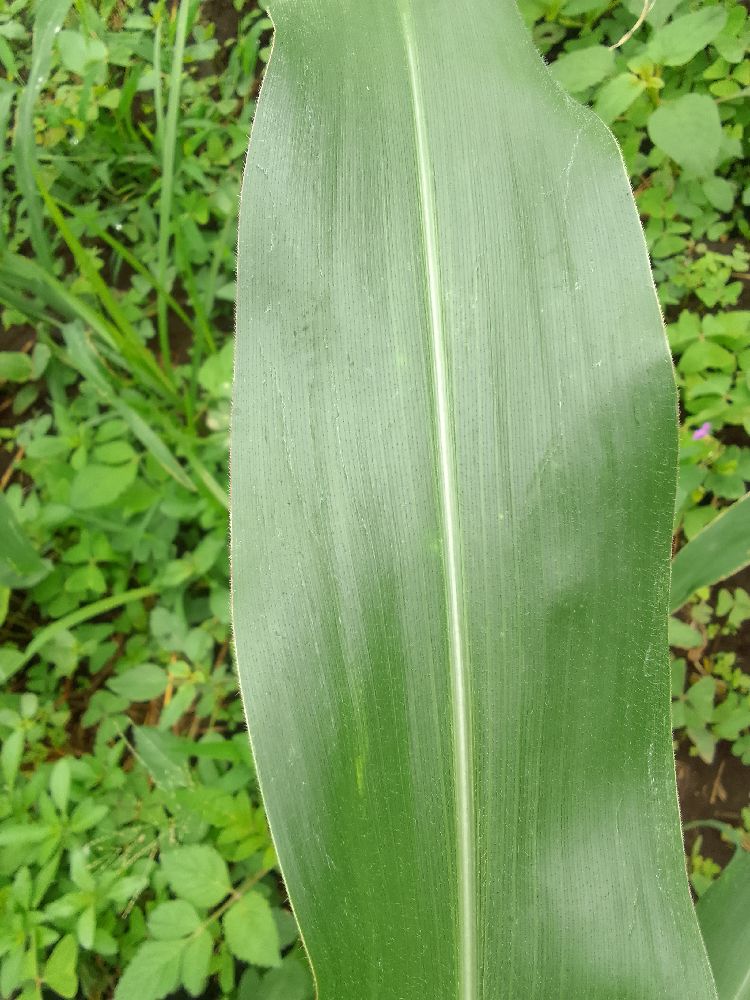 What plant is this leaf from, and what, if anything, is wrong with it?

maize, healthy
